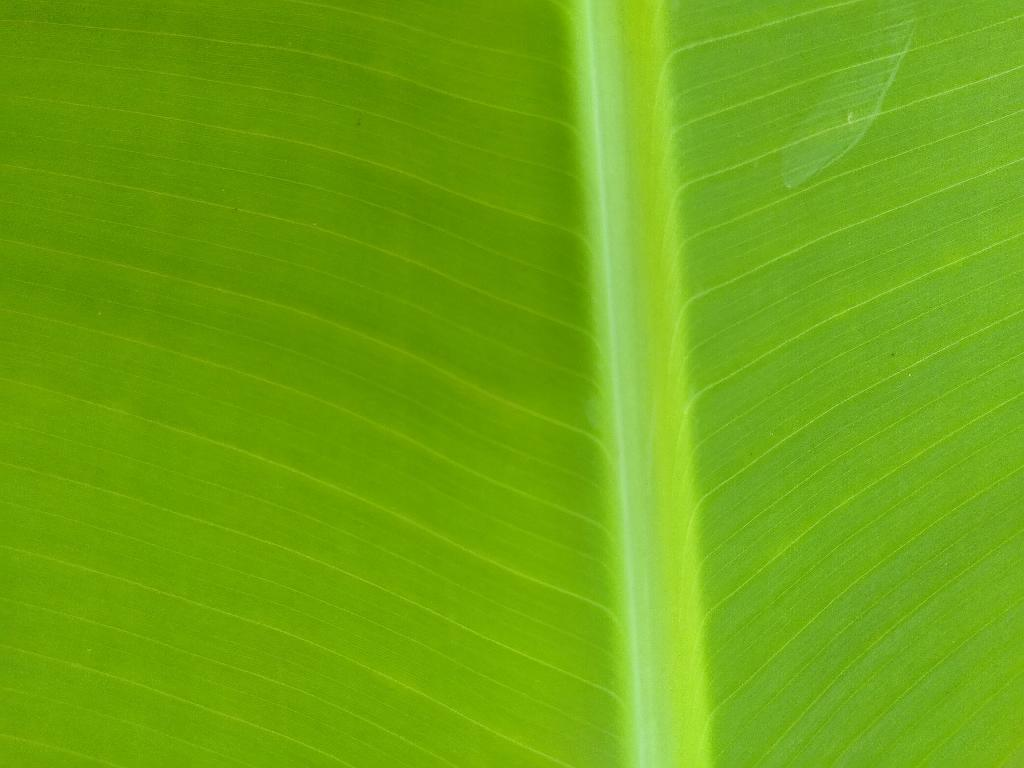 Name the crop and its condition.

banana, healthy
